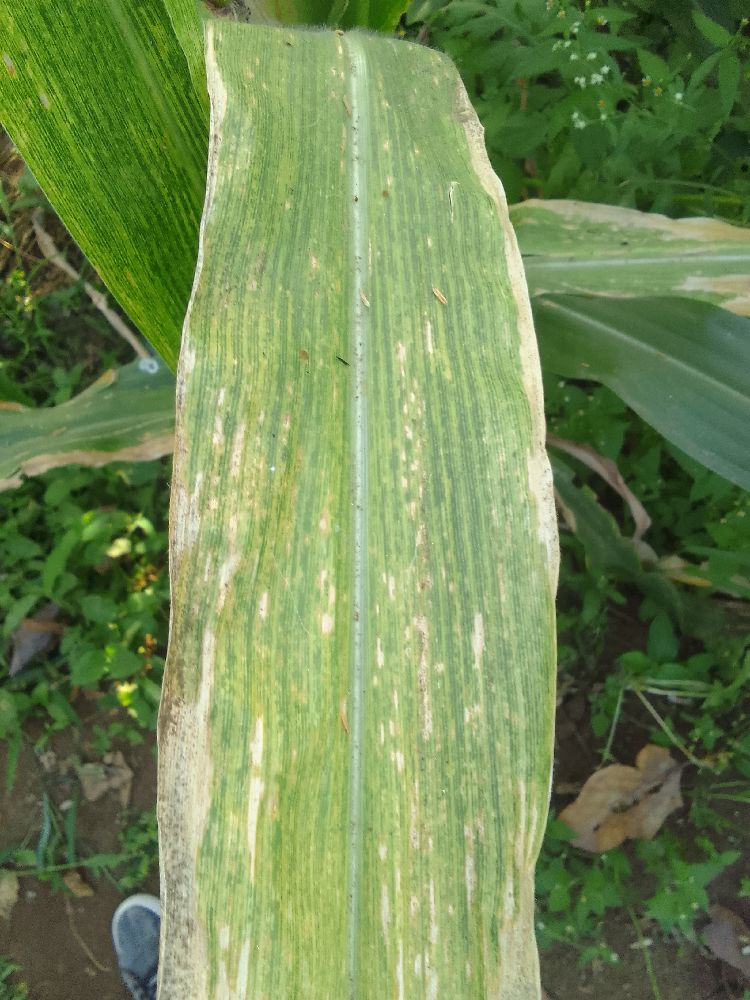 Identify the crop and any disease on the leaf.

maize, maize lethal necrosis
